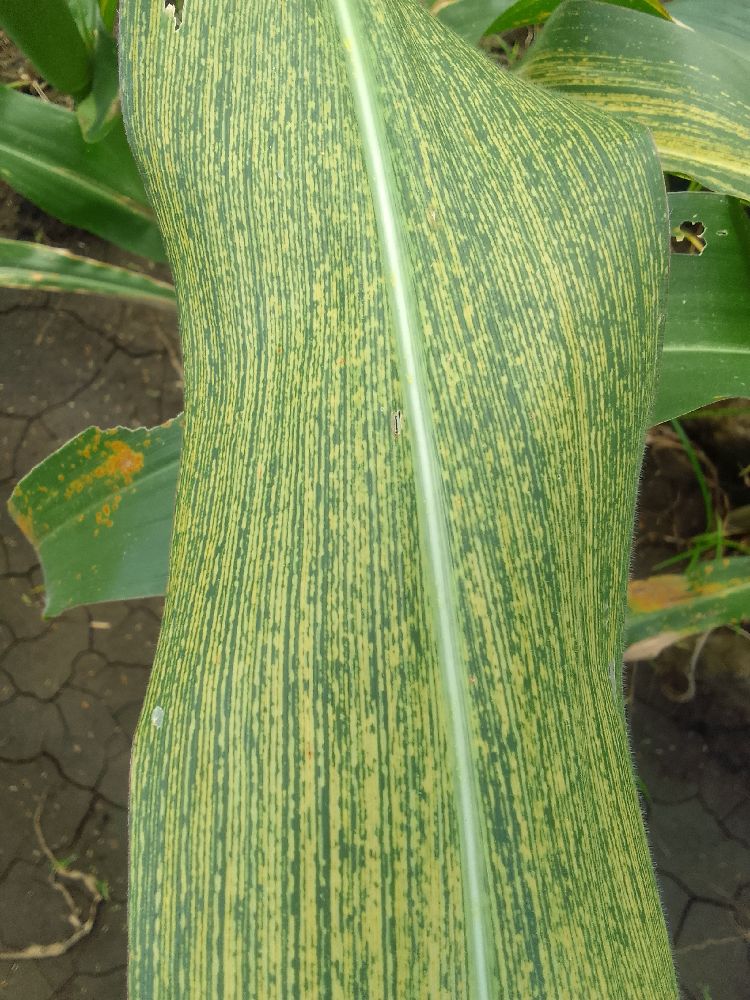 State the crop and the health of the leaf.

maize, maize streak virus
